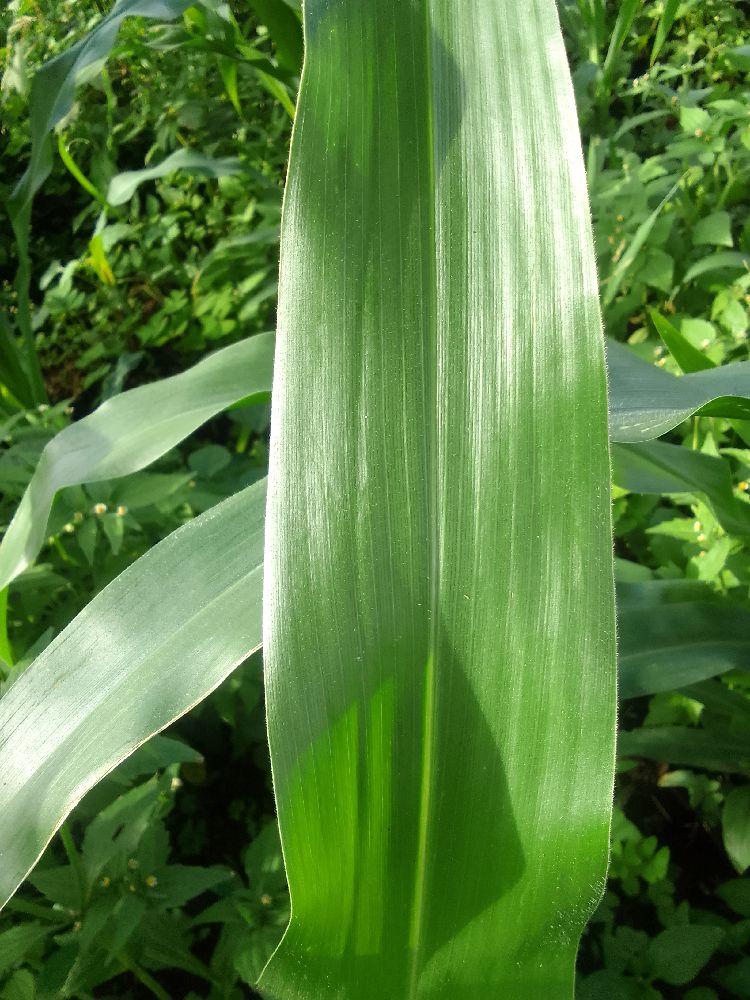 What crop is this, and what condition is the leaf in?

maize, healthy
